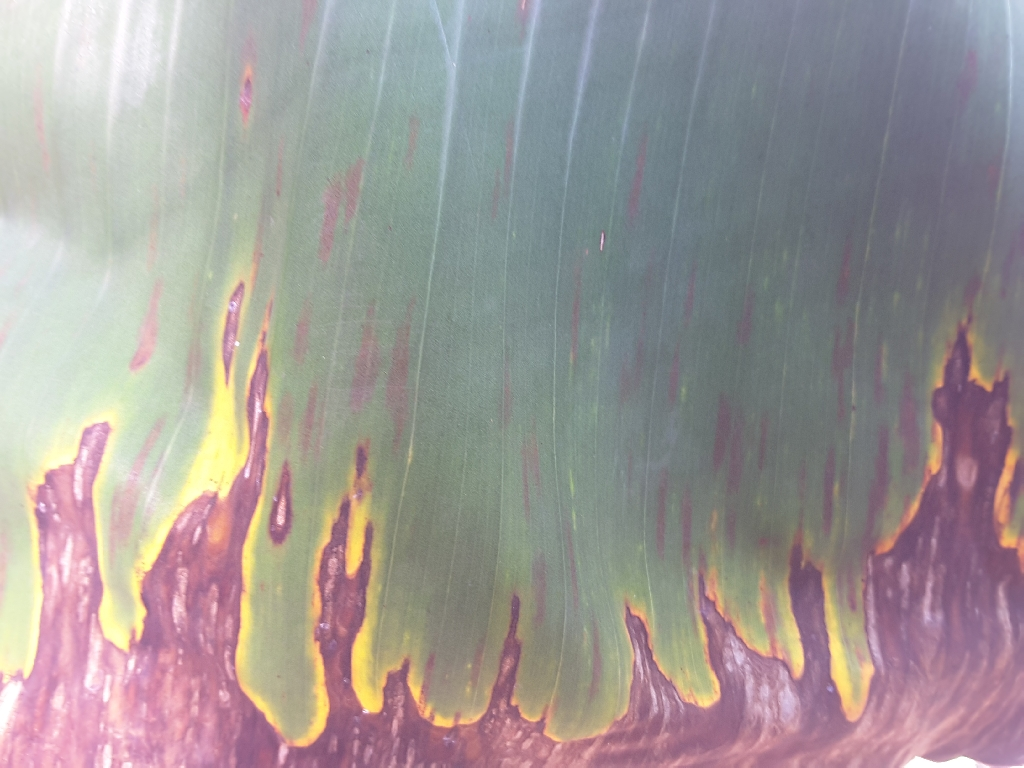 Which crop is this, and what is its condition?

banana, black sigatoka
